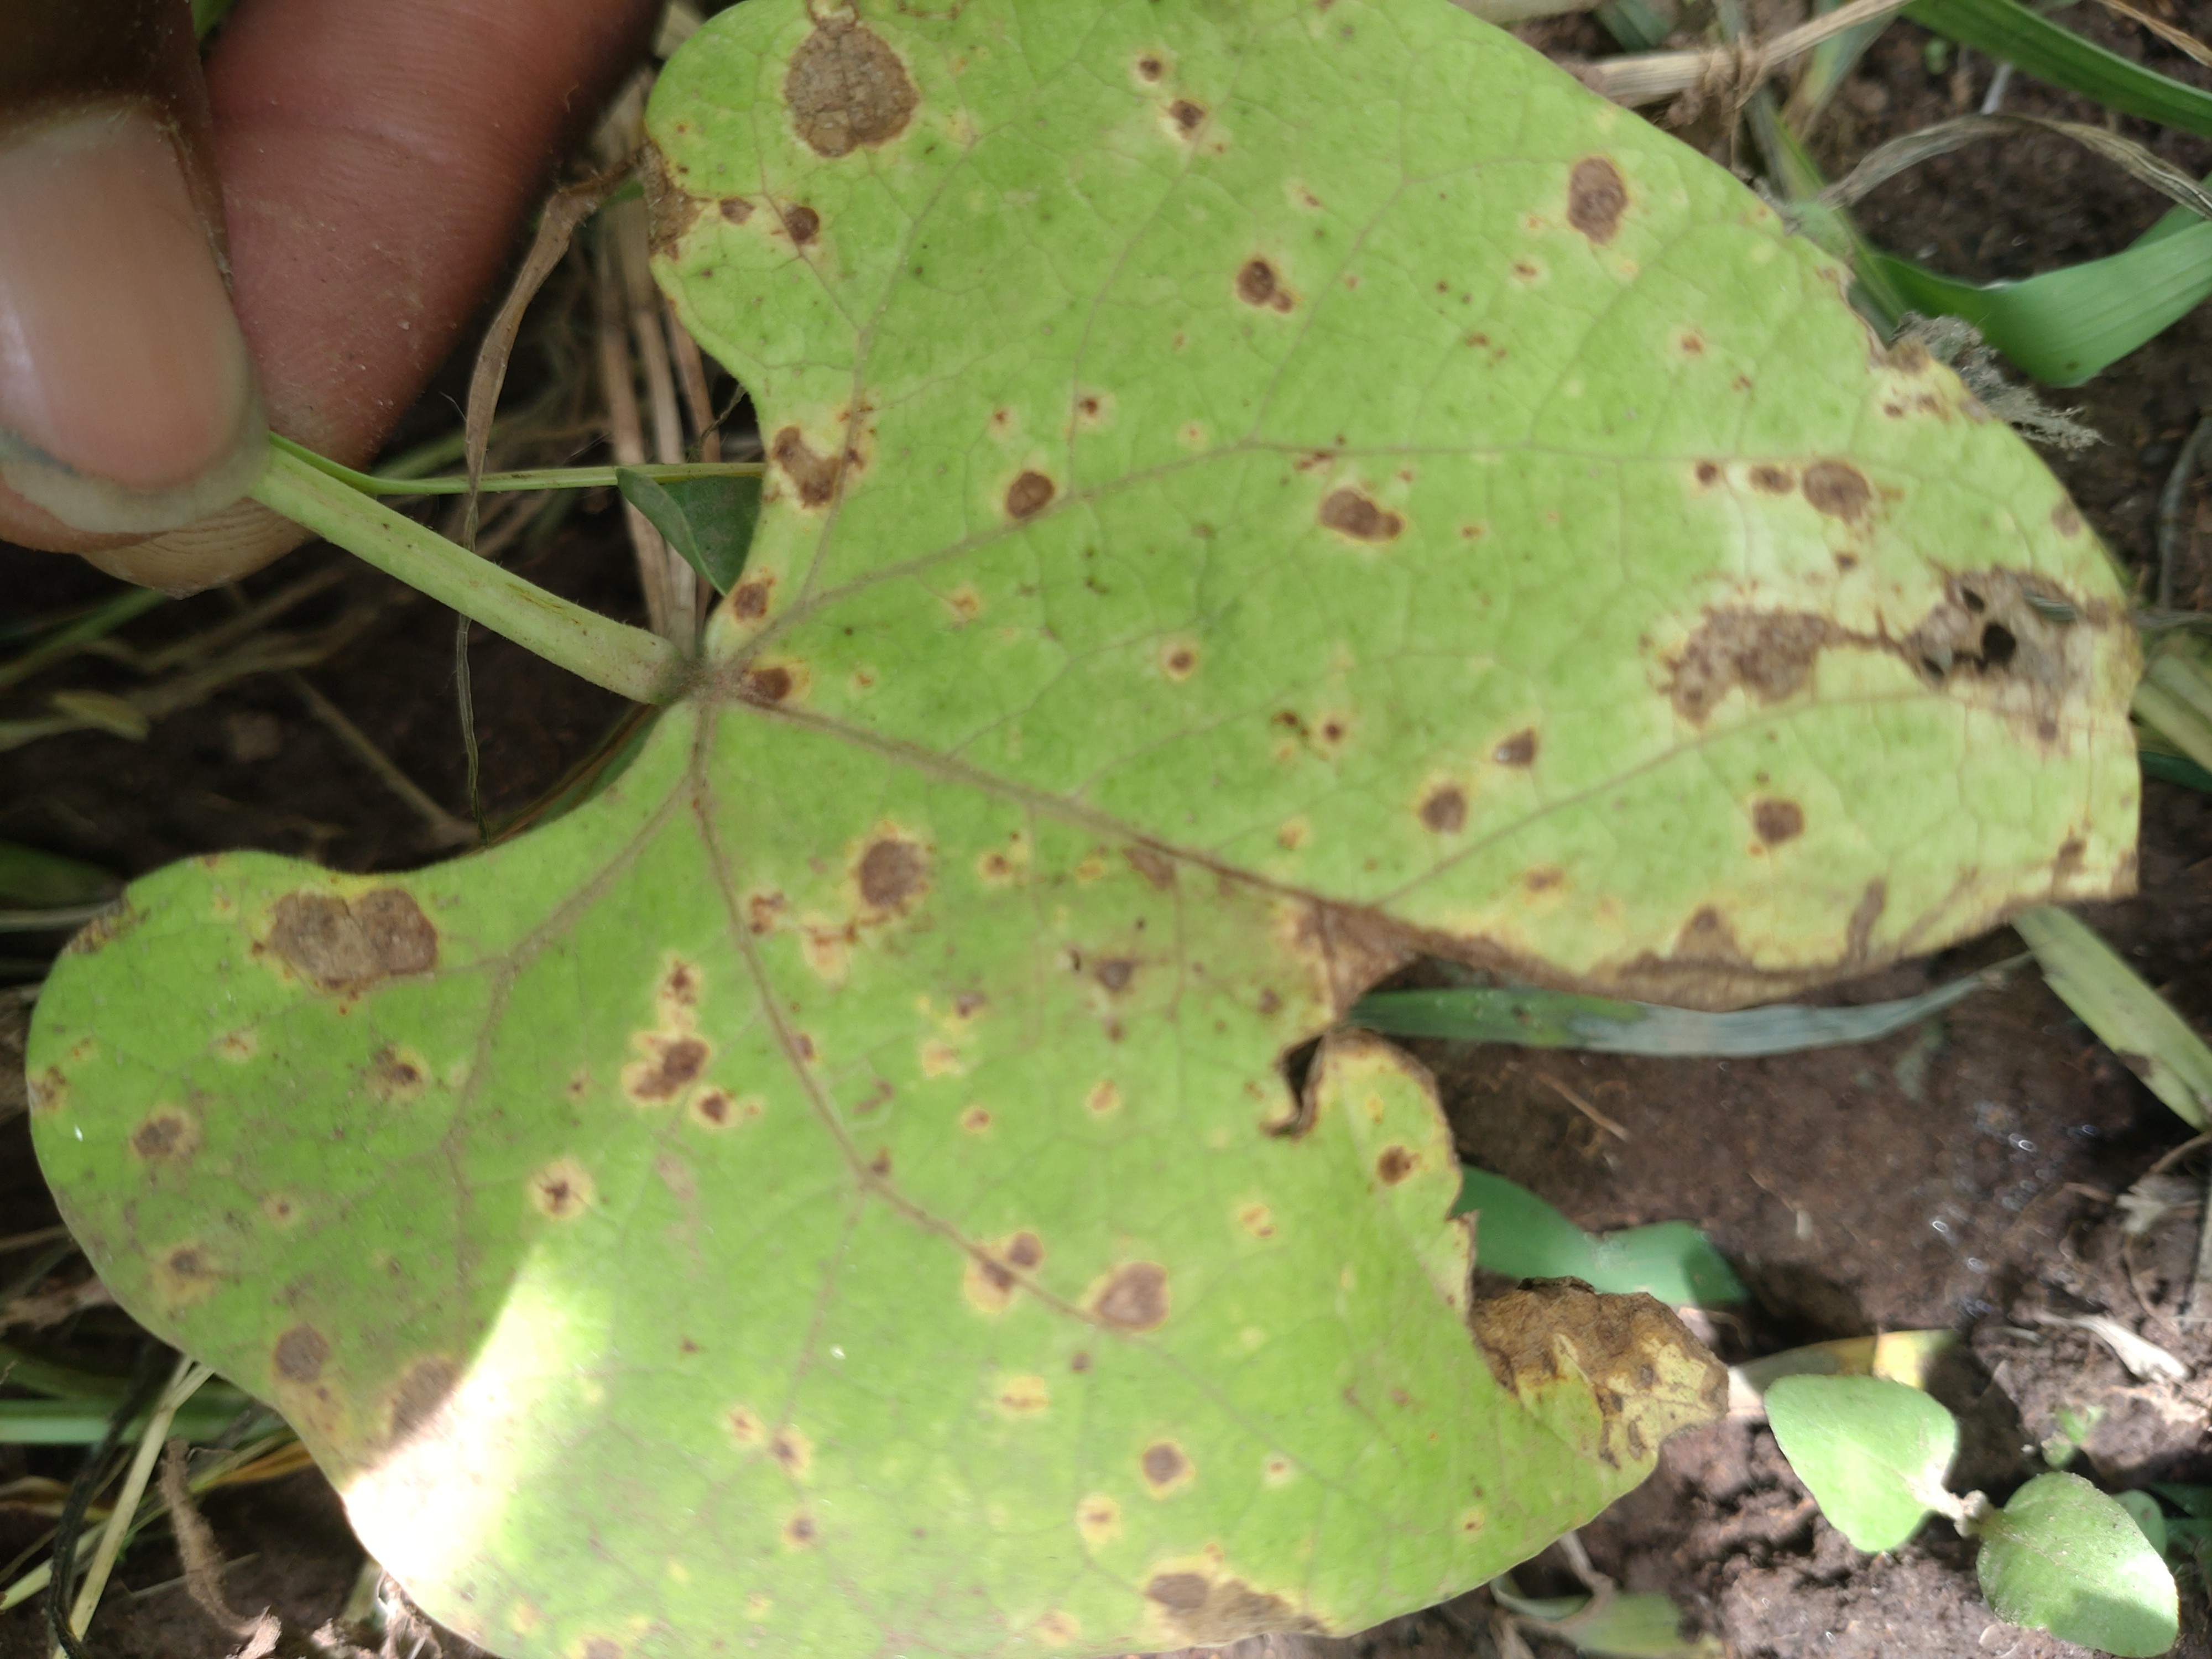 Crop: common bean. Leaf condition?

rust
